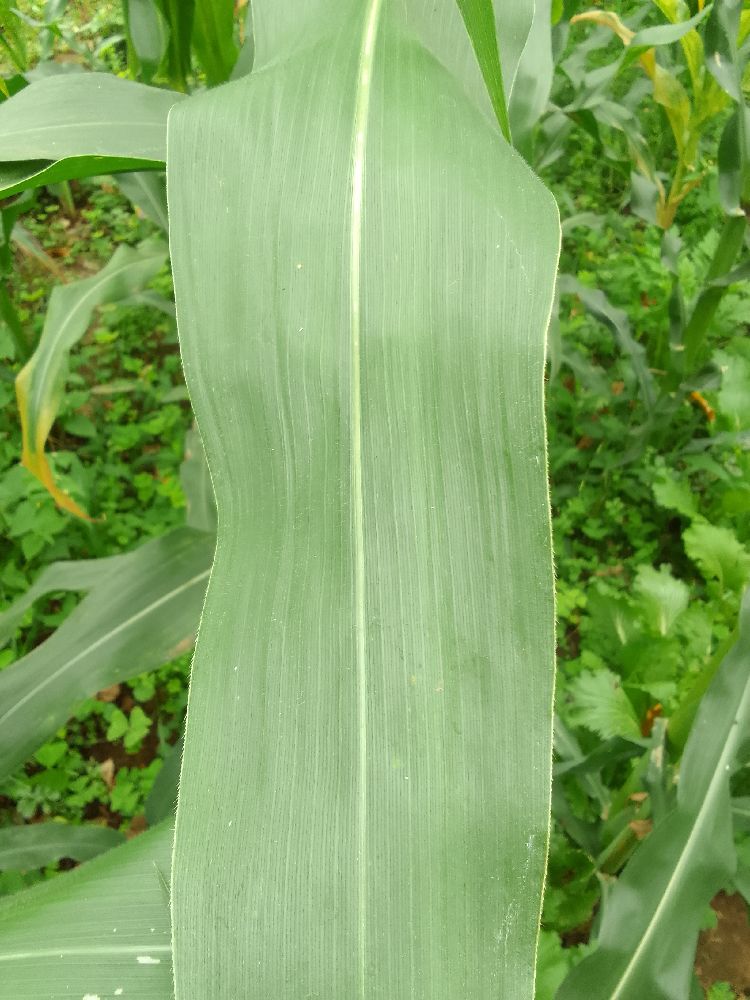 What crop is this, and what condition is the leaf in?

maize, healthy
